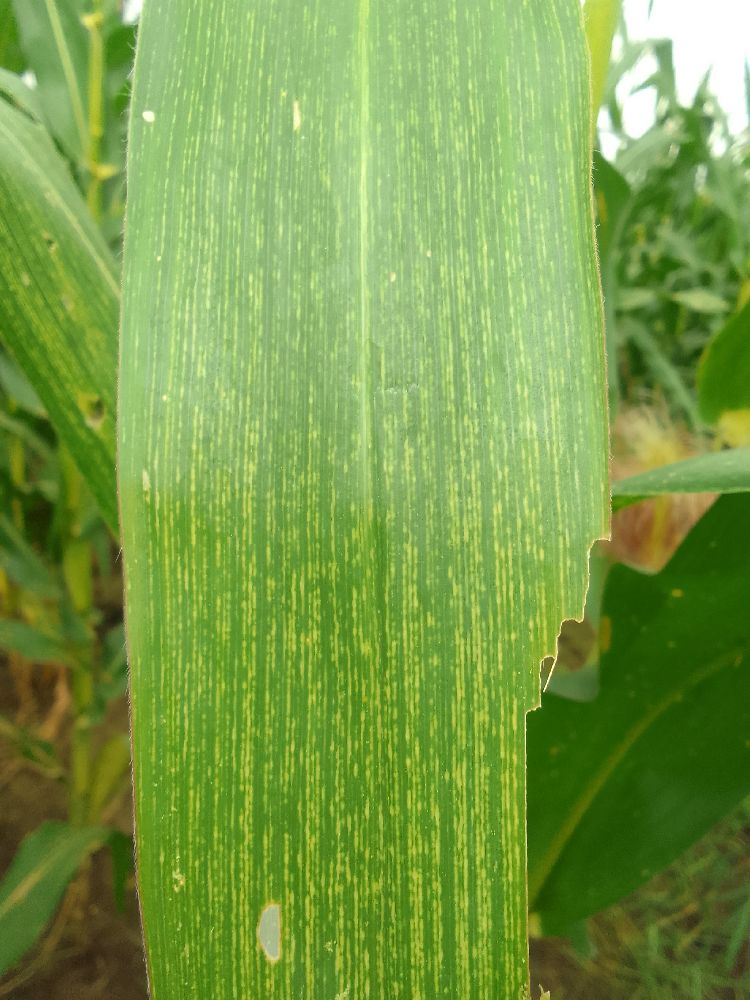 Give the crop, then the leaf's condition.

maize, maize streak virus
